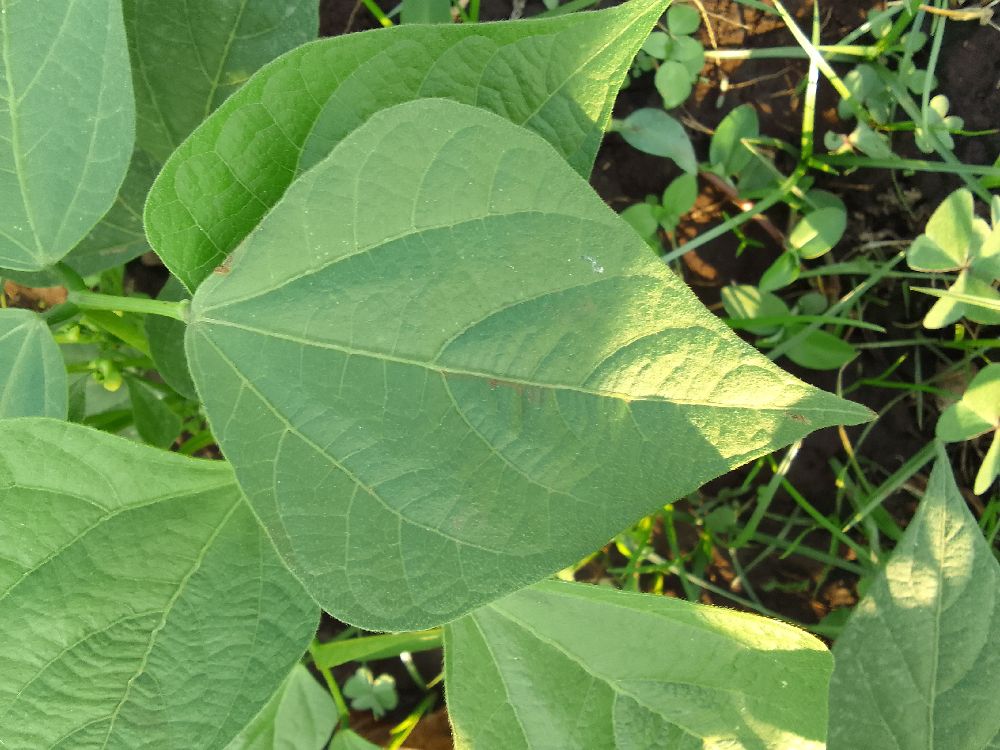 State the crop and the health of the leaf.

common bean, healthy
